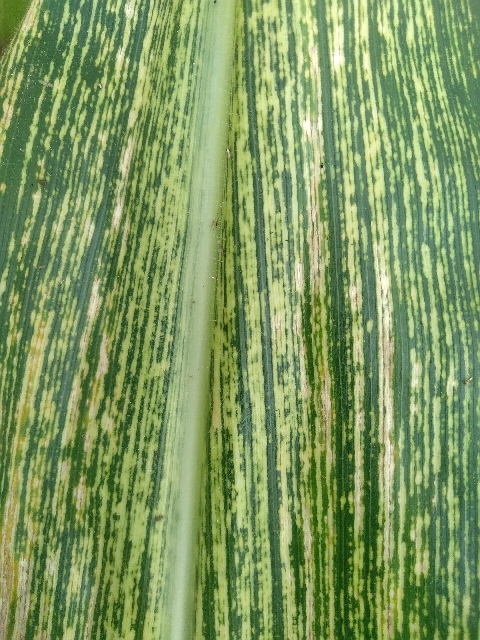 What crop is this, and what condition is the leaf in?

maize, maize streak virus
